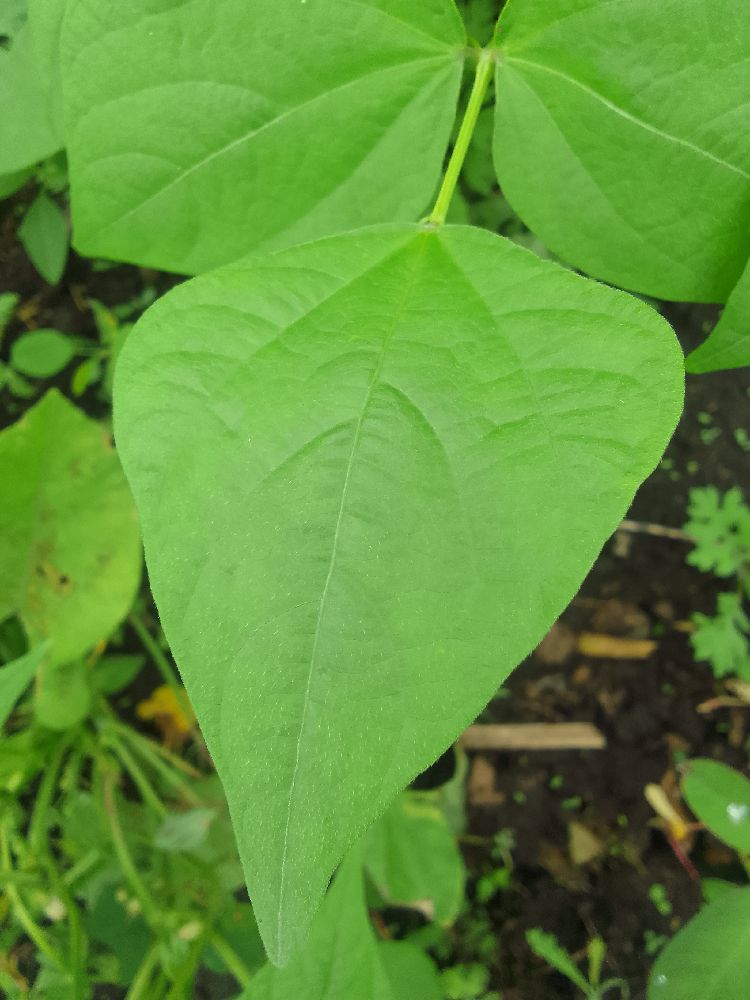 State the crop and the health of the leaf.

common bean, healthy
